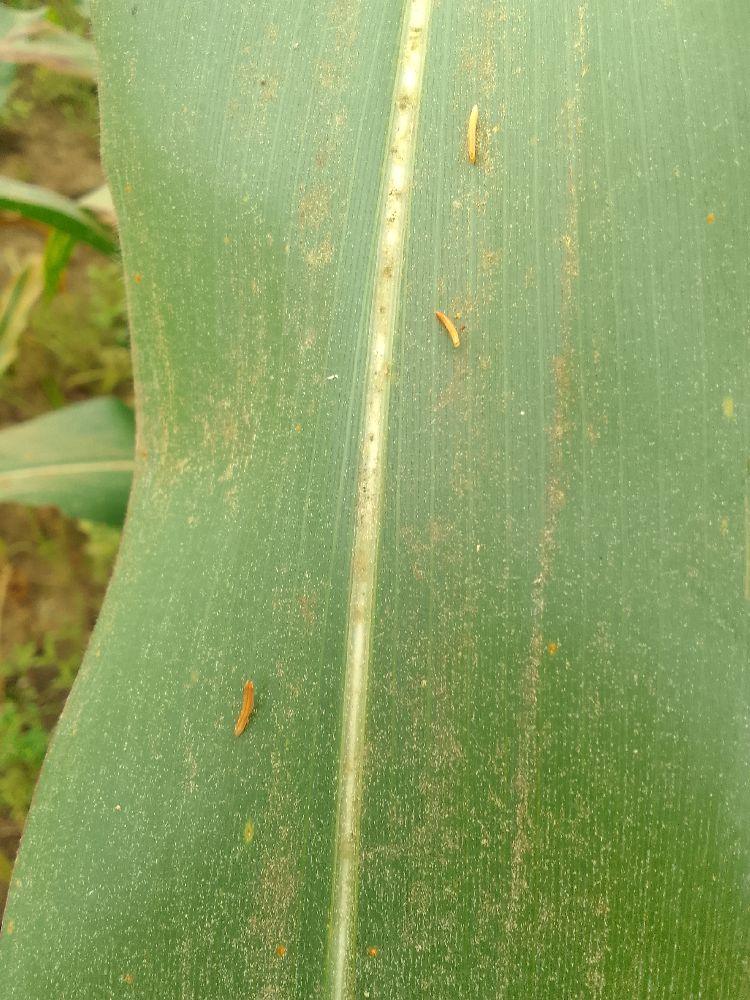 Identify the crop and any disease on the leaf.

maize, healthy
